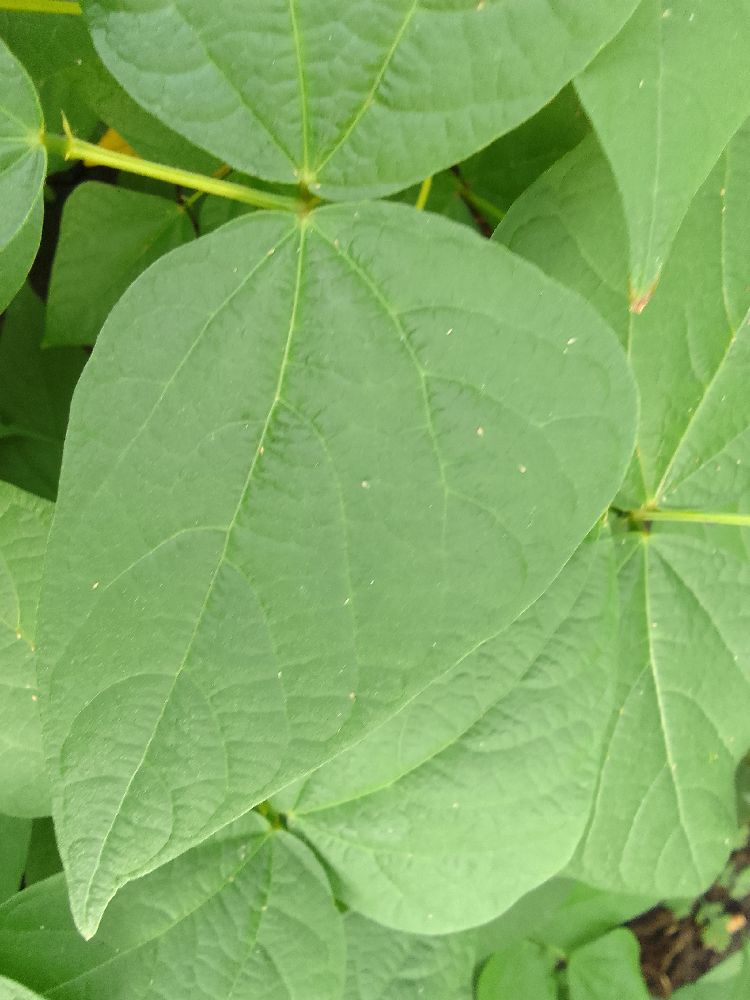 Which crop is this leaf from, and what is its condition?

common bean, healthy
